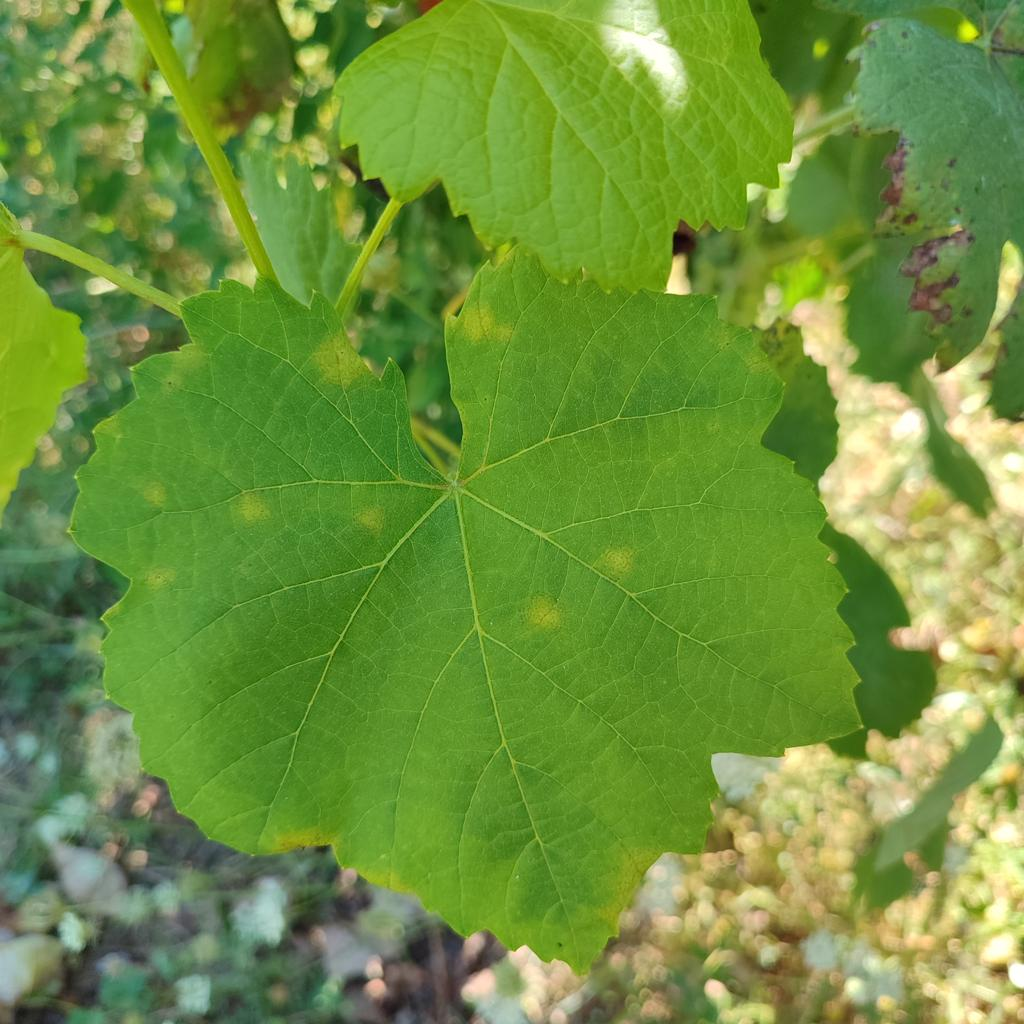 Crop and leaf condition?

grapevine, downy mildew
